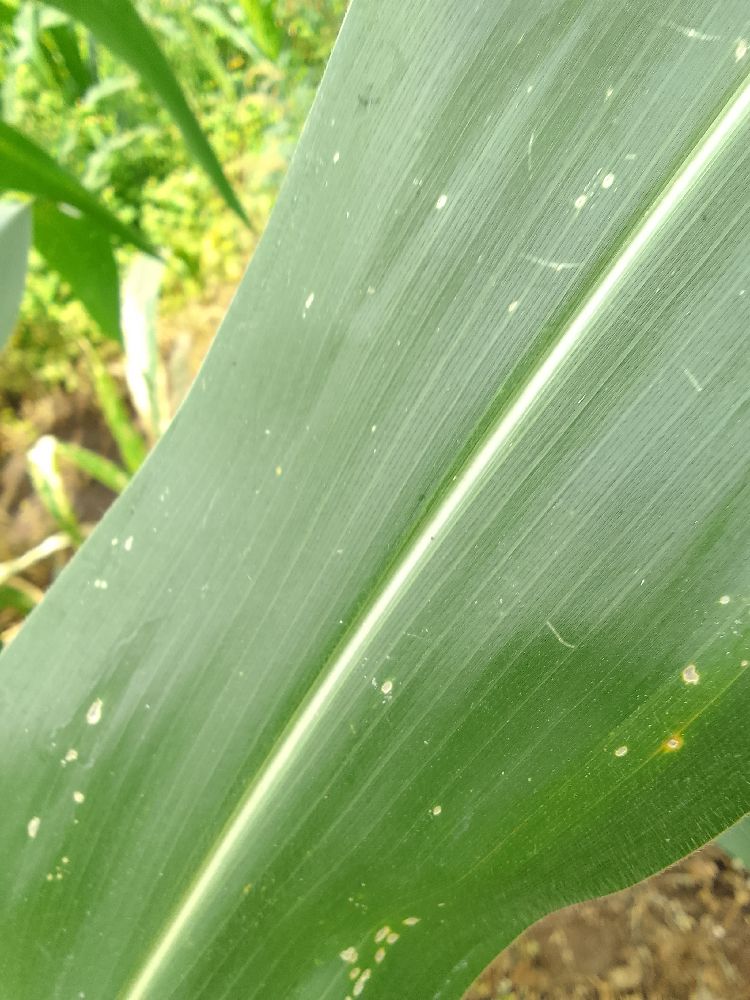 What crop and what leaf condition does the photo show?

maize, healthy
